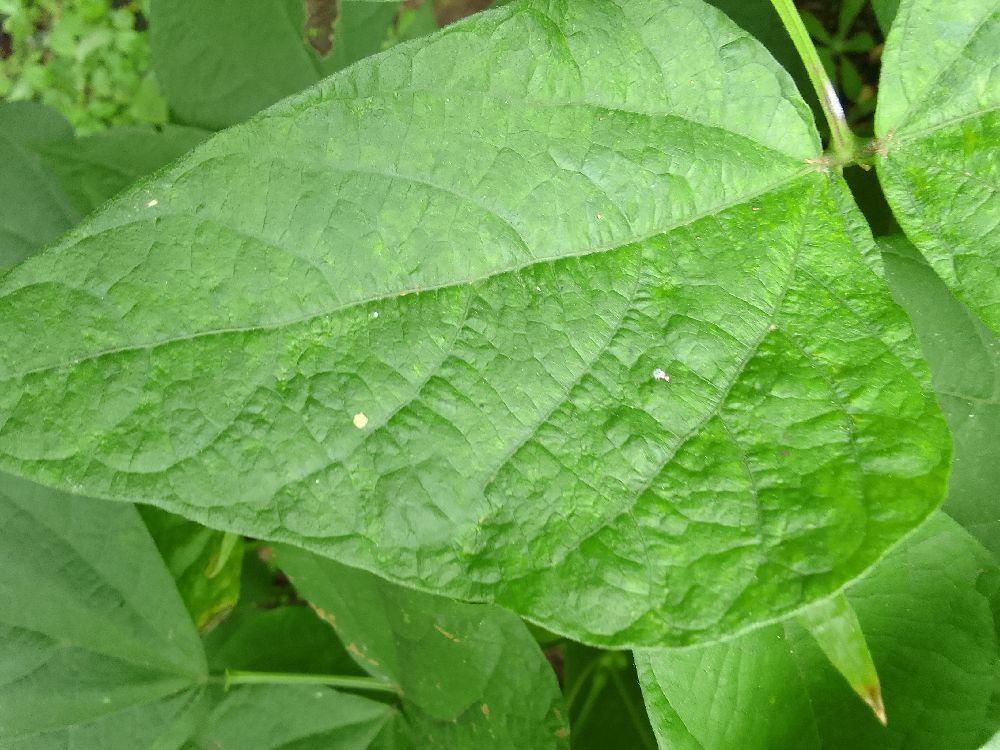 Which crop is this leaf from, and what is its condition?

common bean, healthy
